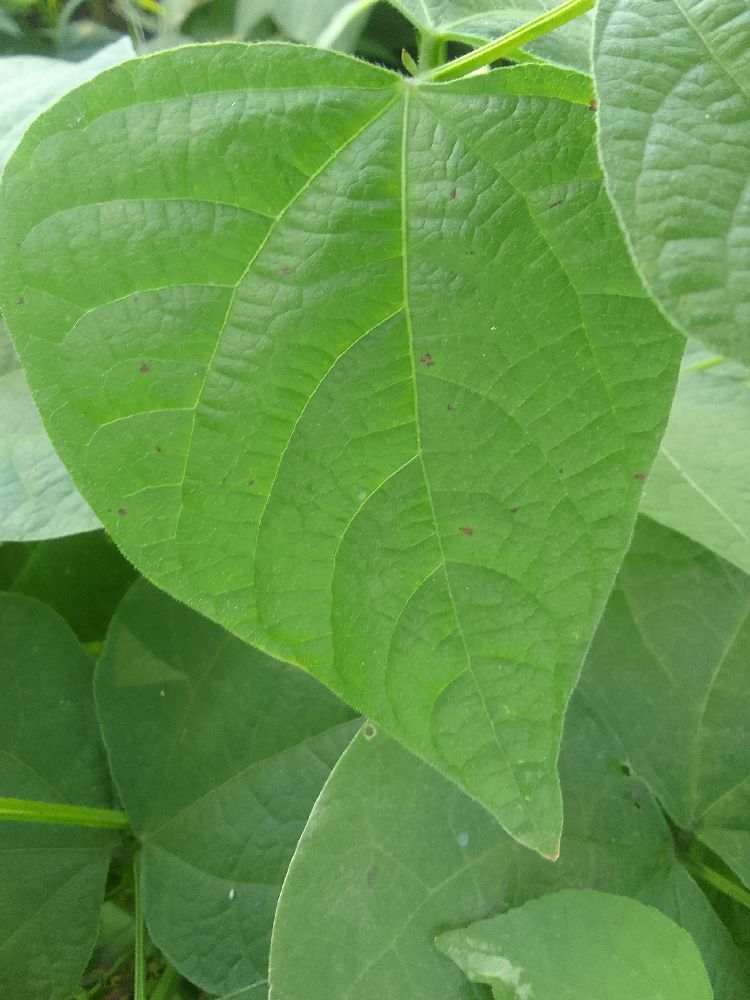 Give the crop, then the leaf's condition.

common bean, healthy
